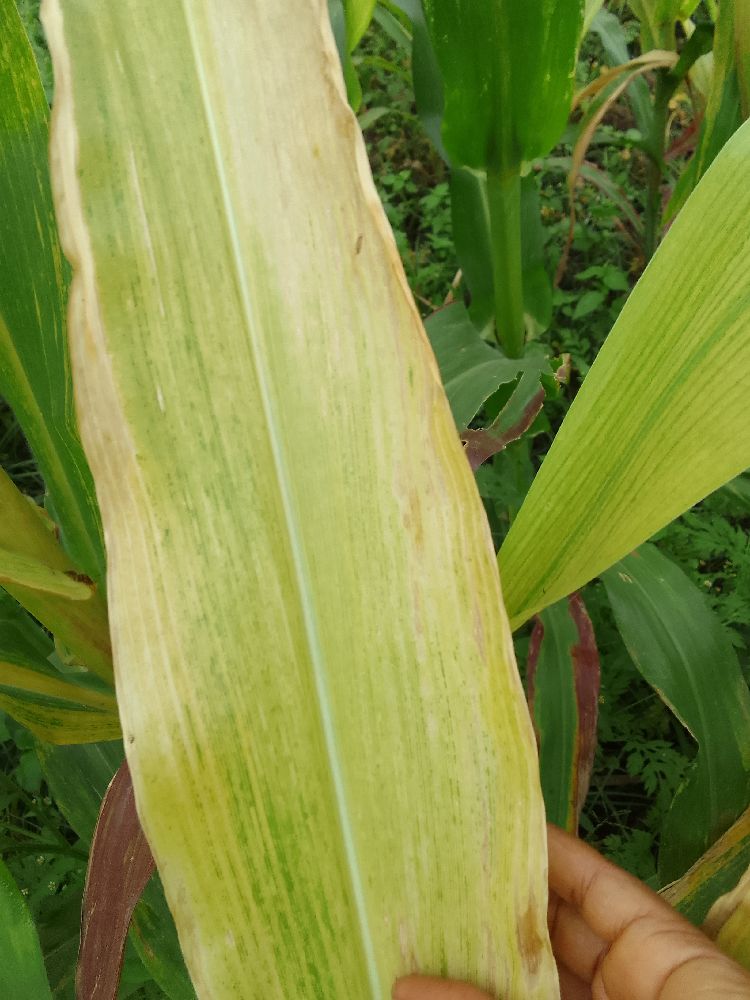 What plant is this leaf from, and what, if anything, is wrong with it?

maize, maize lethal necrosis
